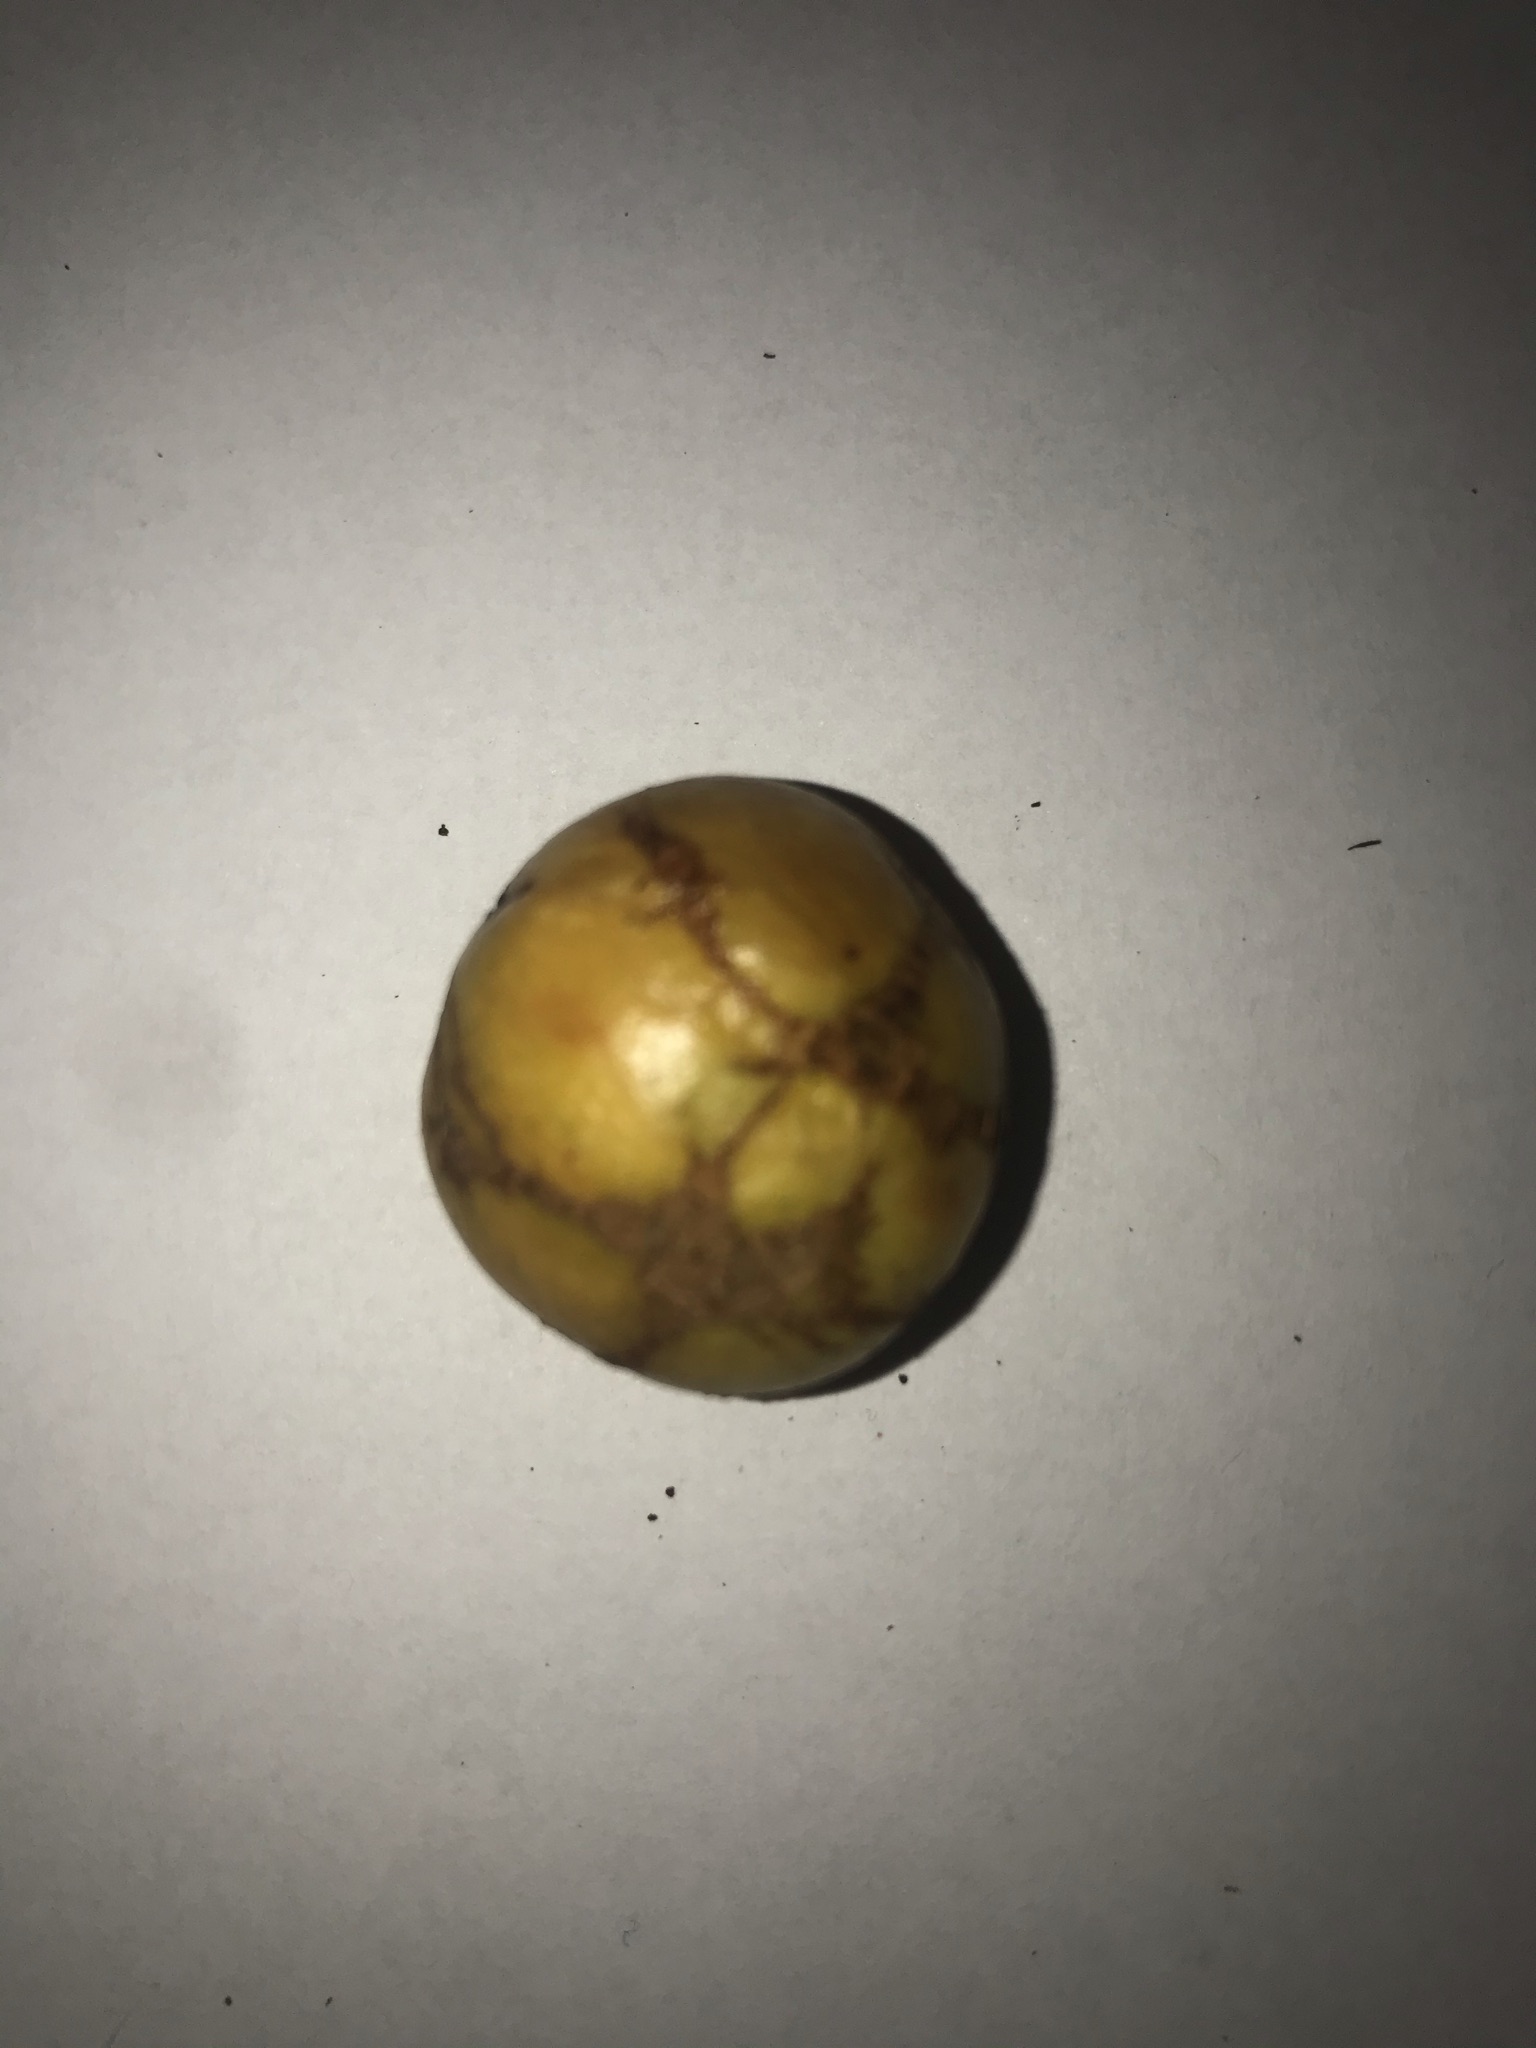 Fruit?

abiu
